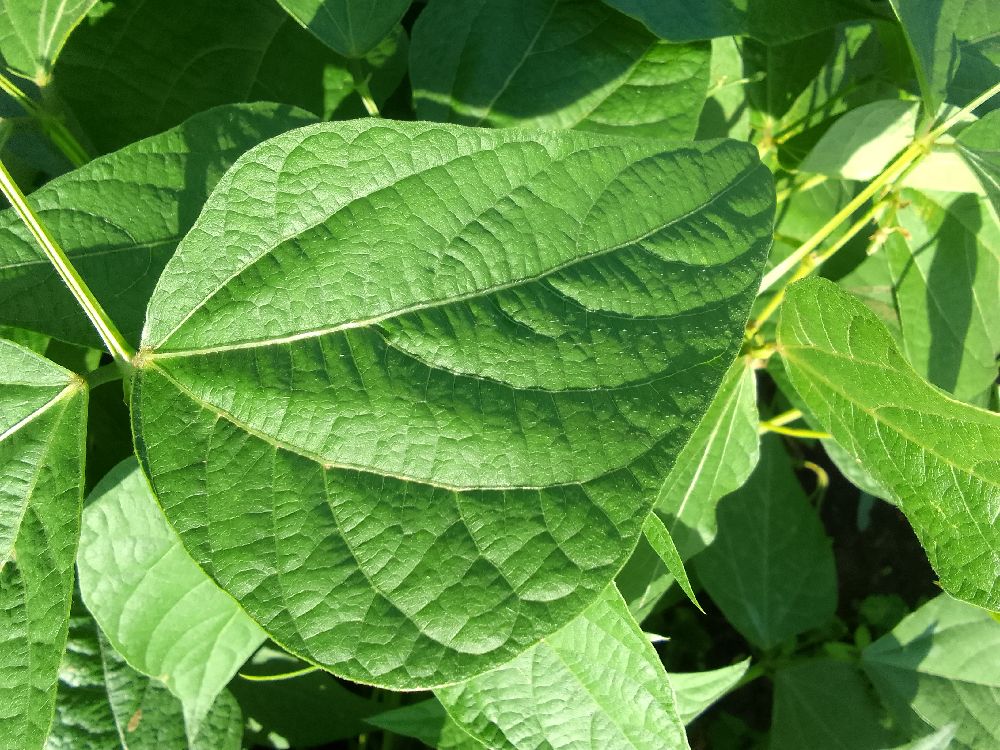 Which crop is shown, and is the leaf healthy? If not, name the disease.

common bean, healthy
